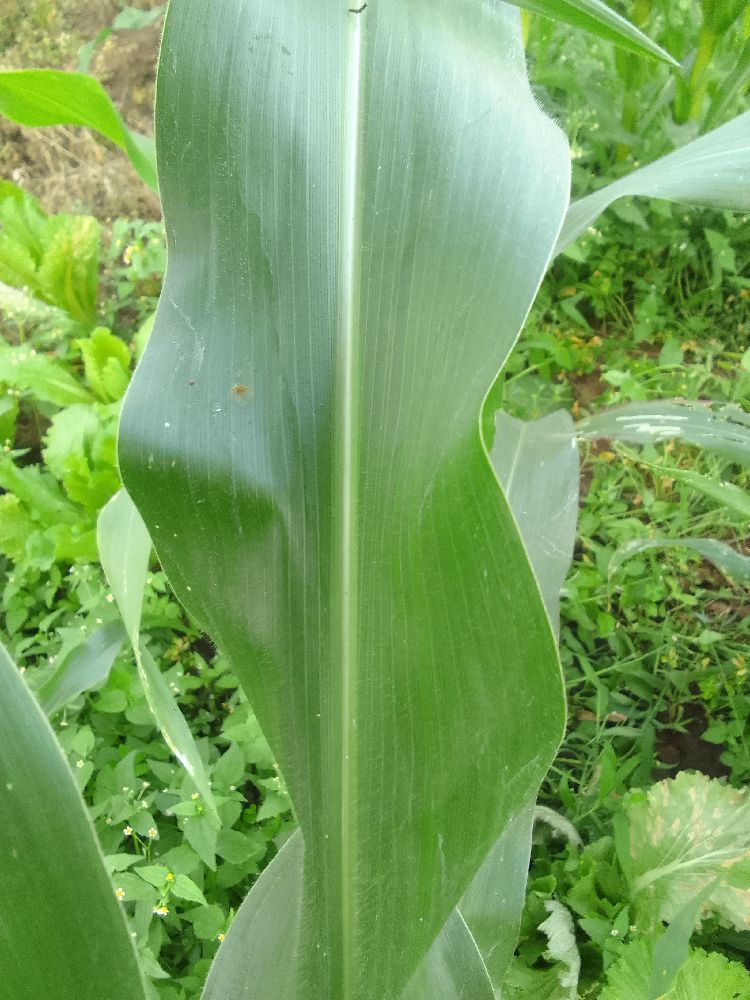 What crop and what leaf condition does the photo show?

maize, healthy
